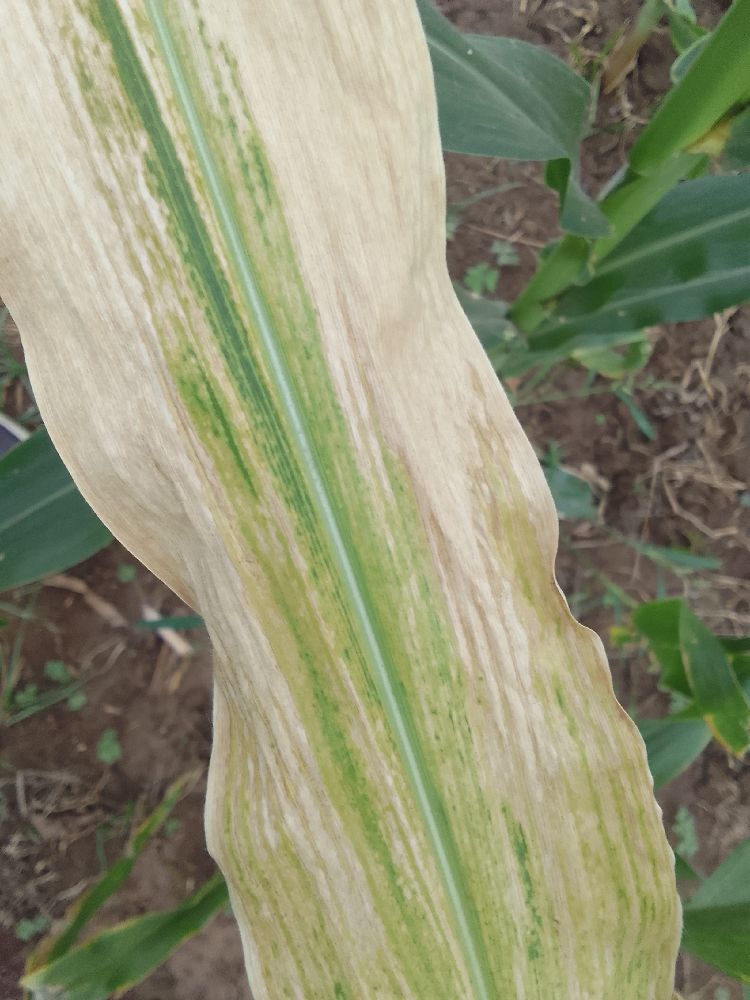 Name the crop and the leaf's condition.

maize, maize lethal necrosis
